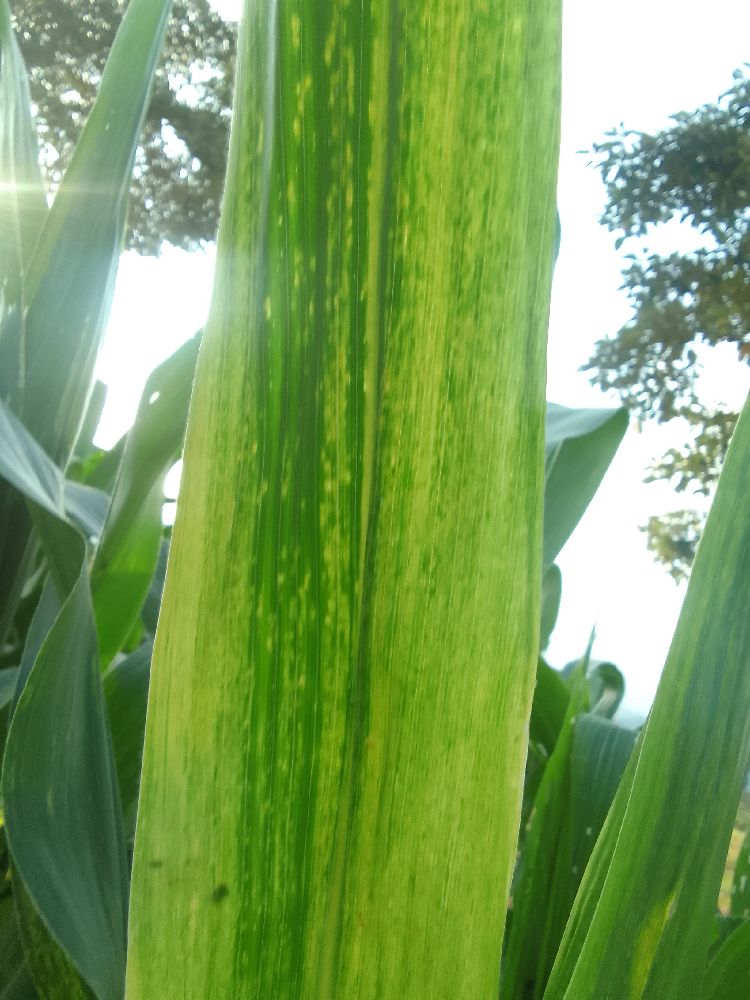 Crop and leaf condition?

maize, maize lethal necrosis
